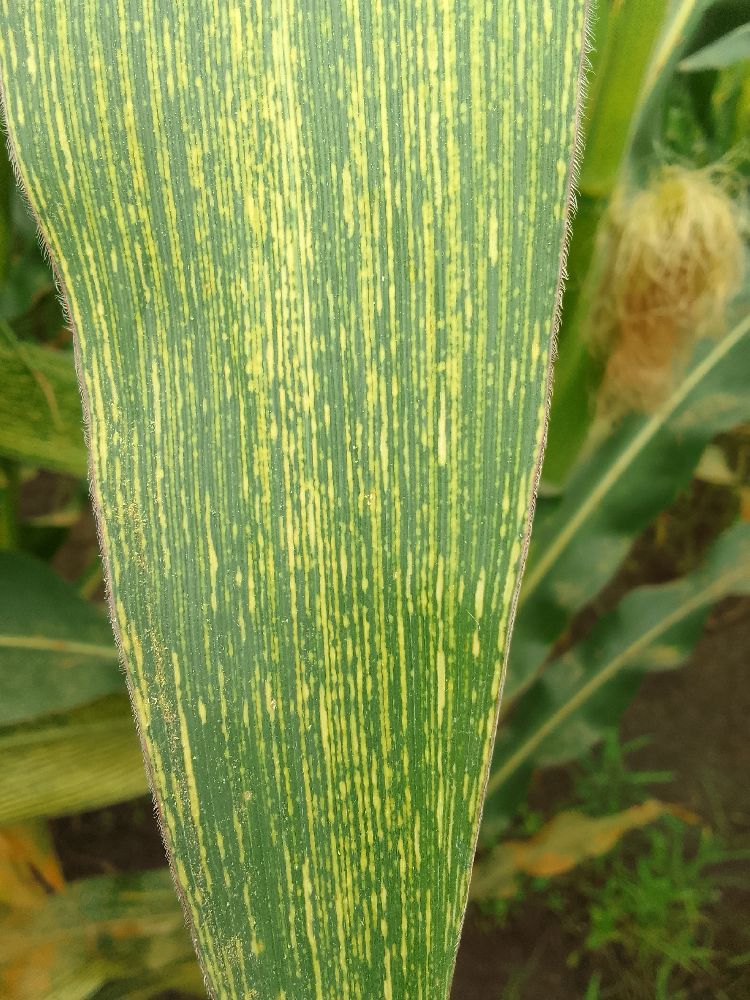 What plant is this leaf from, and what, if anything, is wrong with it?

maize, maize streak virus
